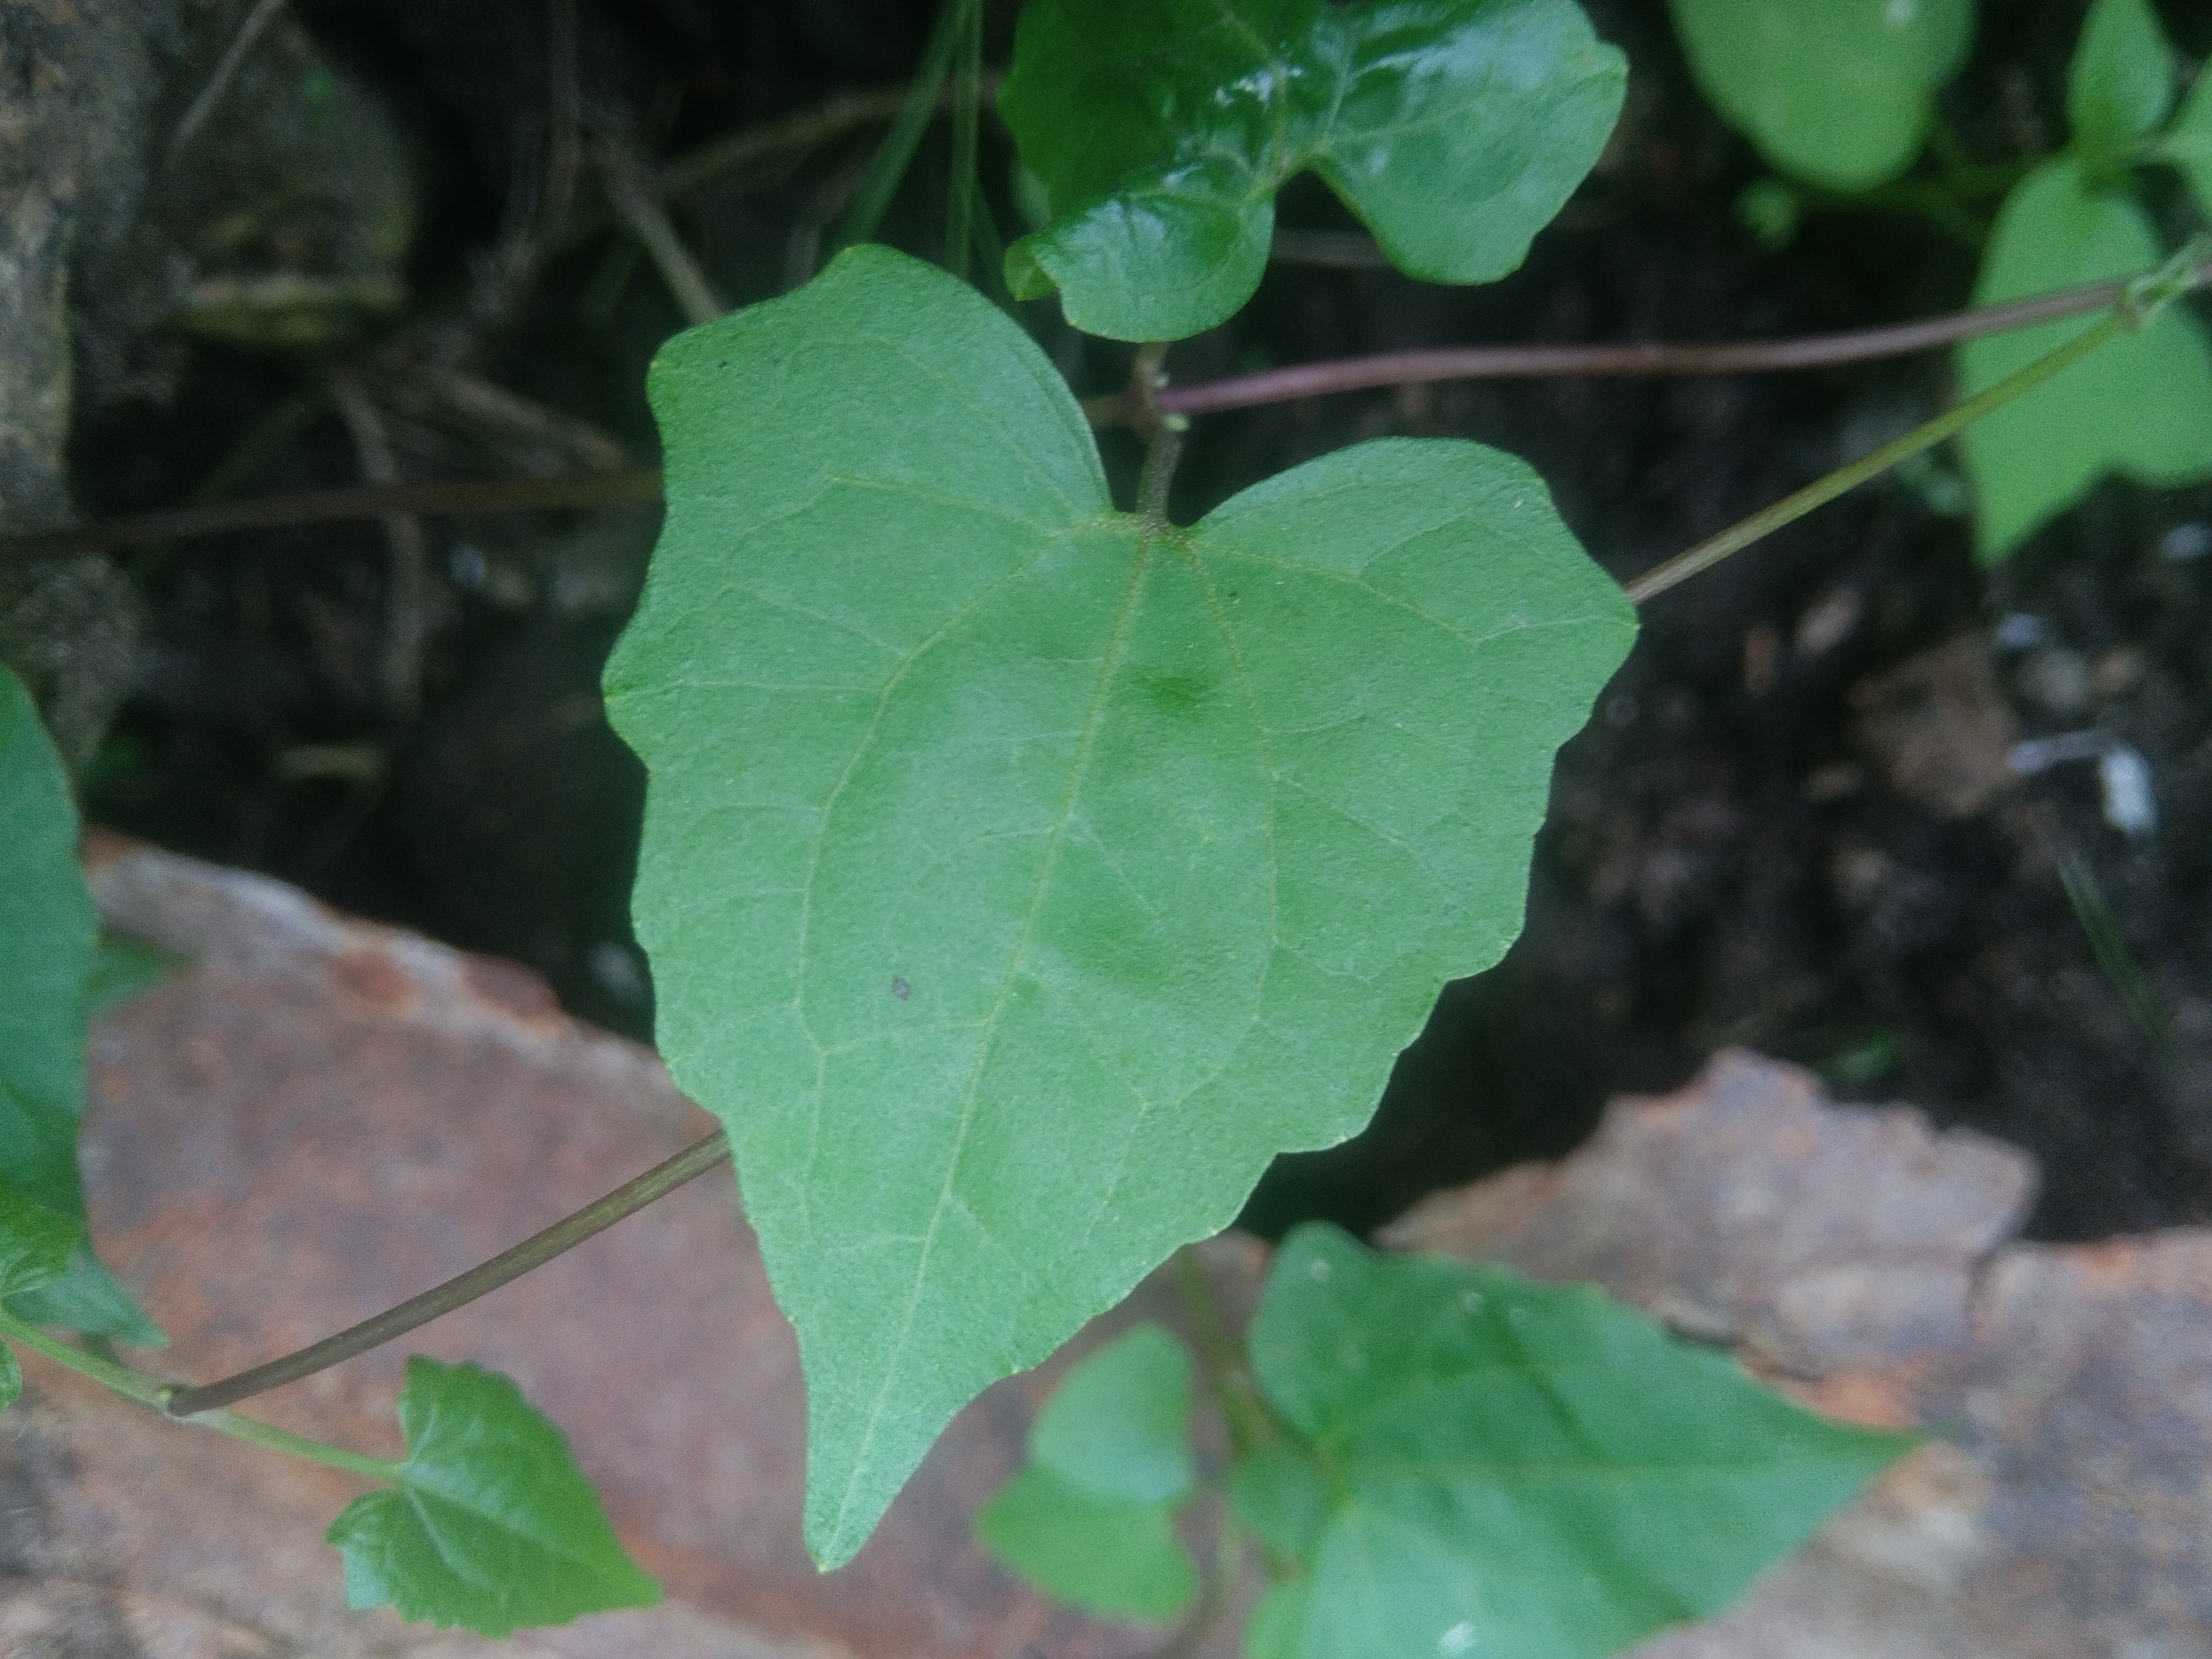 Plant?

bitter vine
